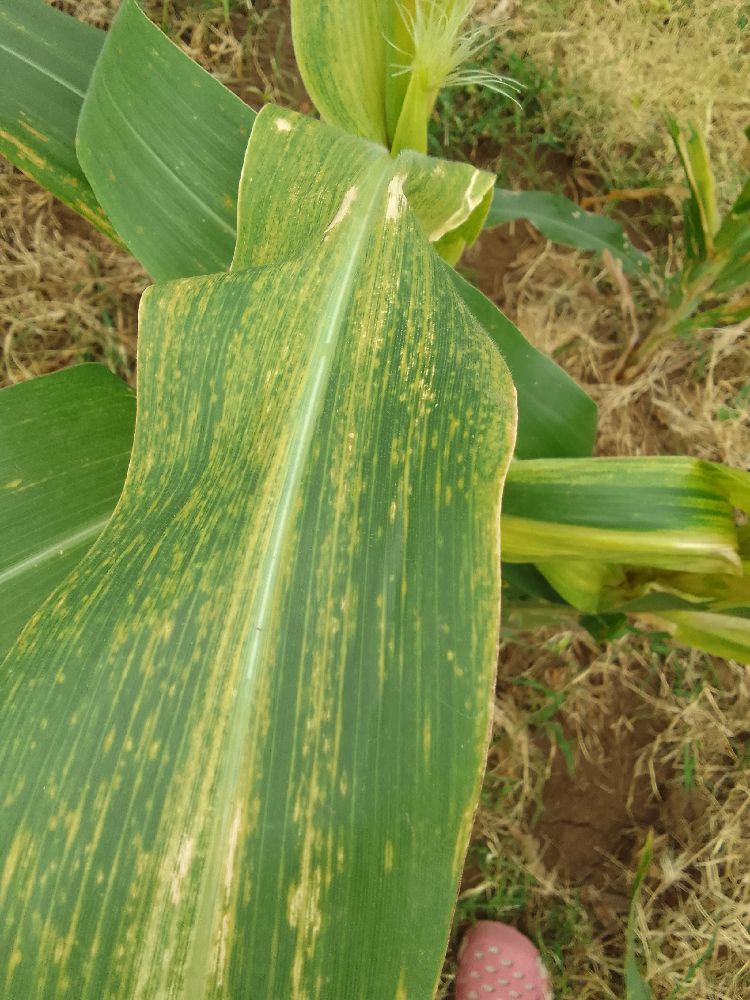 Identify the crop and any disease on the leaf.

maize, maize lethal necrosis
